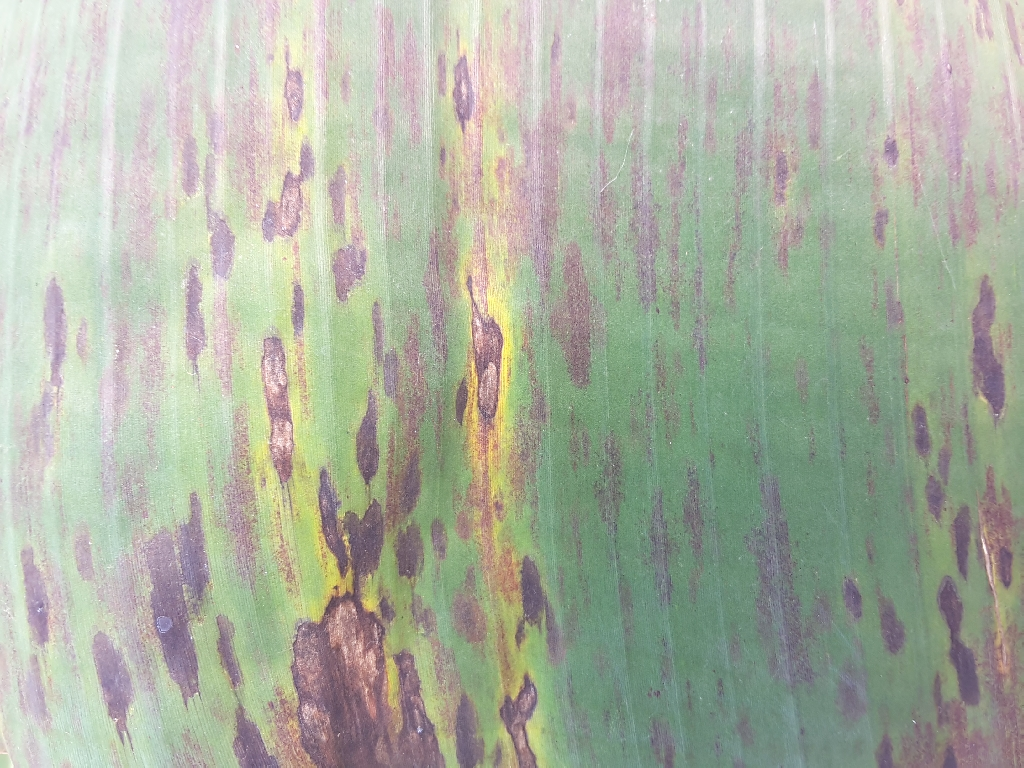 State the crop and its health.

banana, black sigatoka
